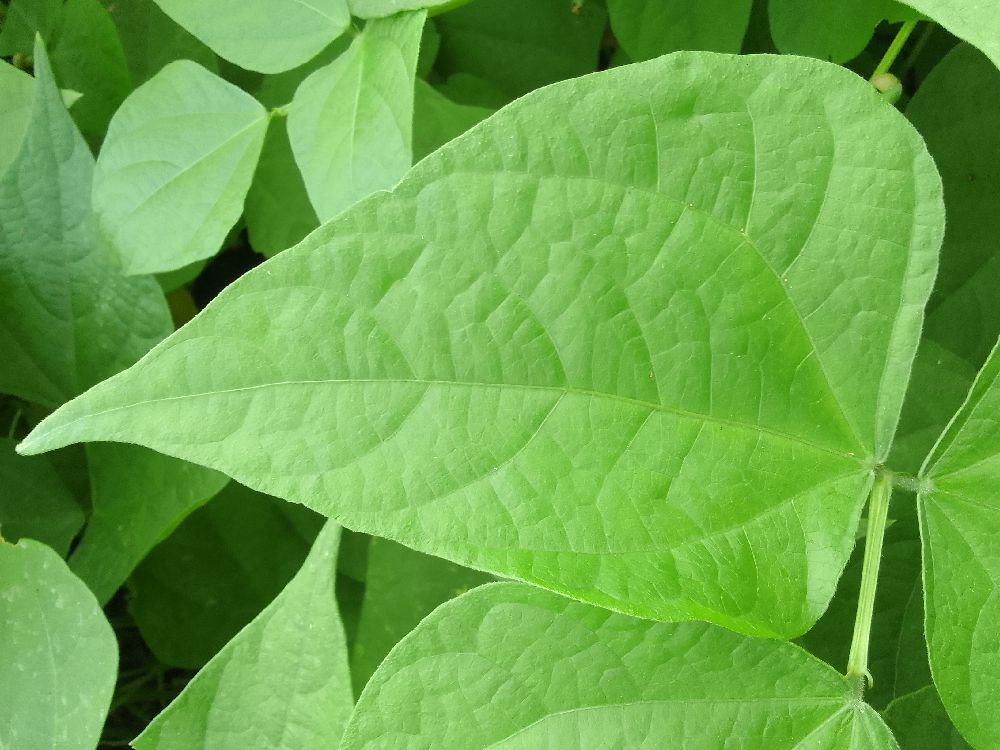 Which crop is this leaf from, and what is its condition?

common bean, healthy
